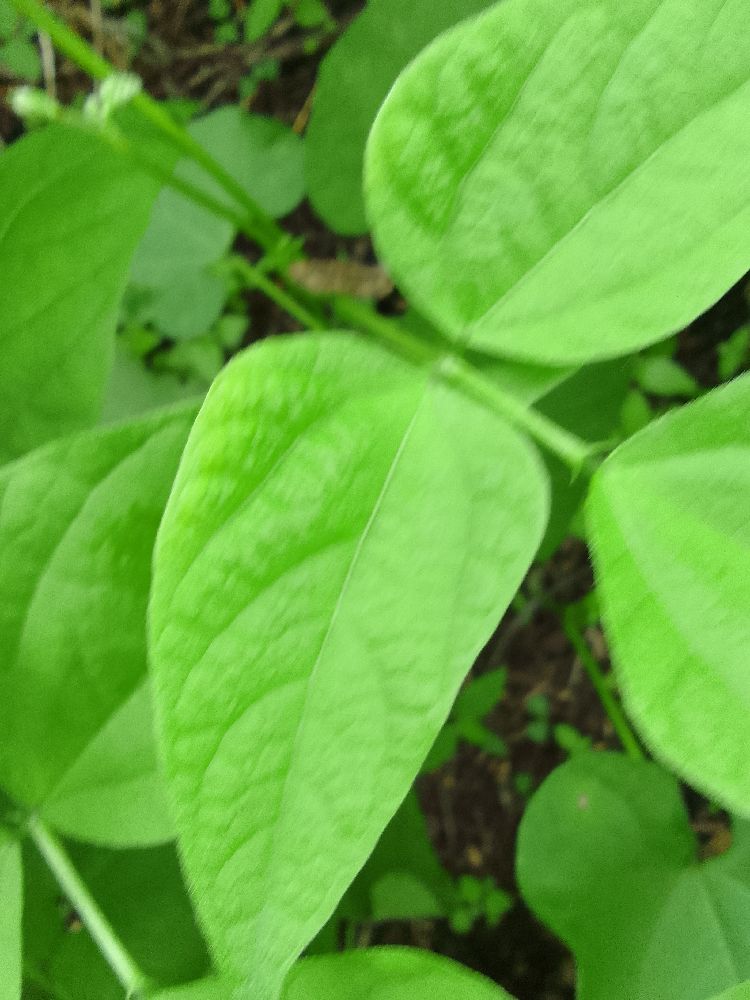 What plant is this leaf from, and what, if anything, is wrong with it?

common bean, healthy
